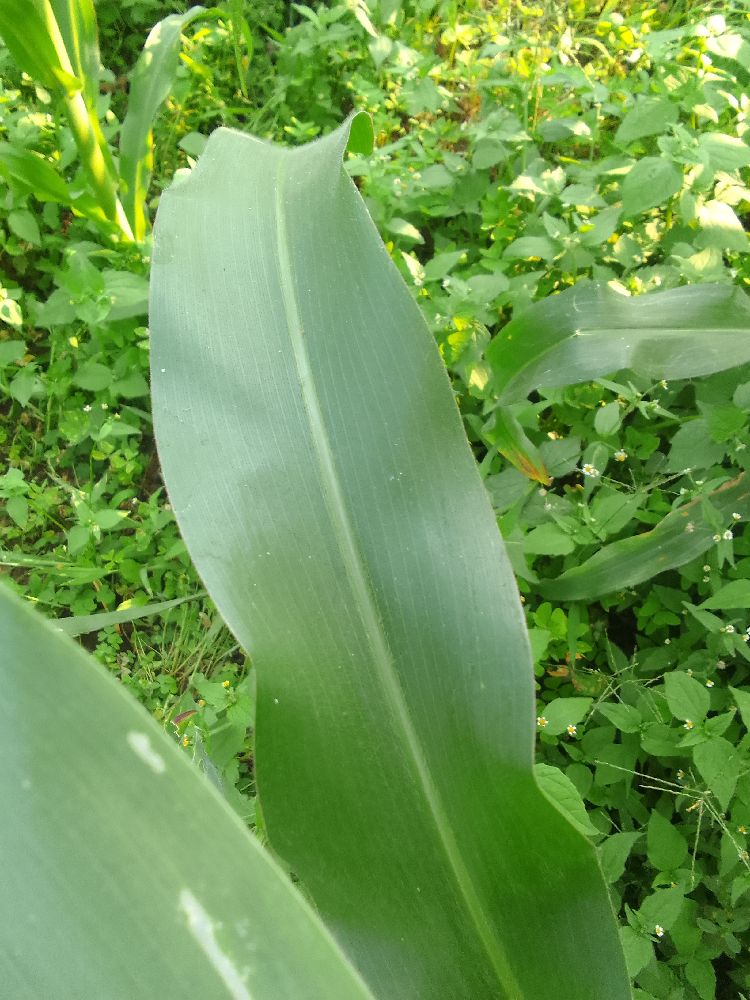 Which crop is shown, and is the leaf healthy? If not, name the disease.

maize, healthy
